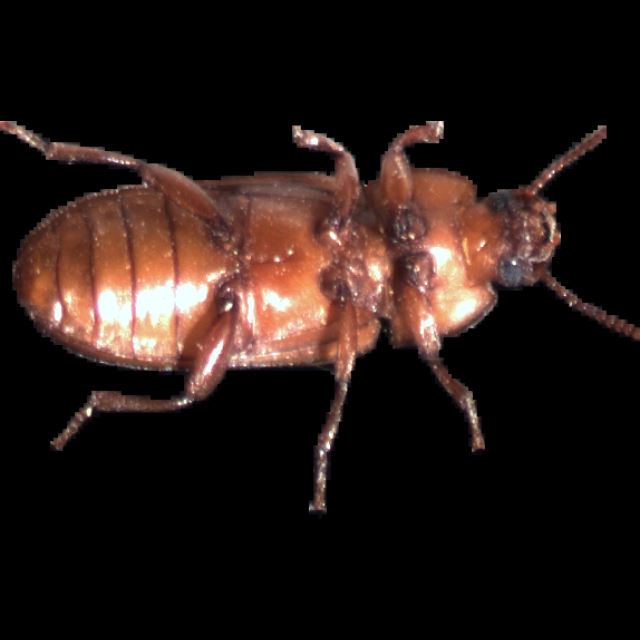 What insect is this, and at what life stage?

mealworm beetle
